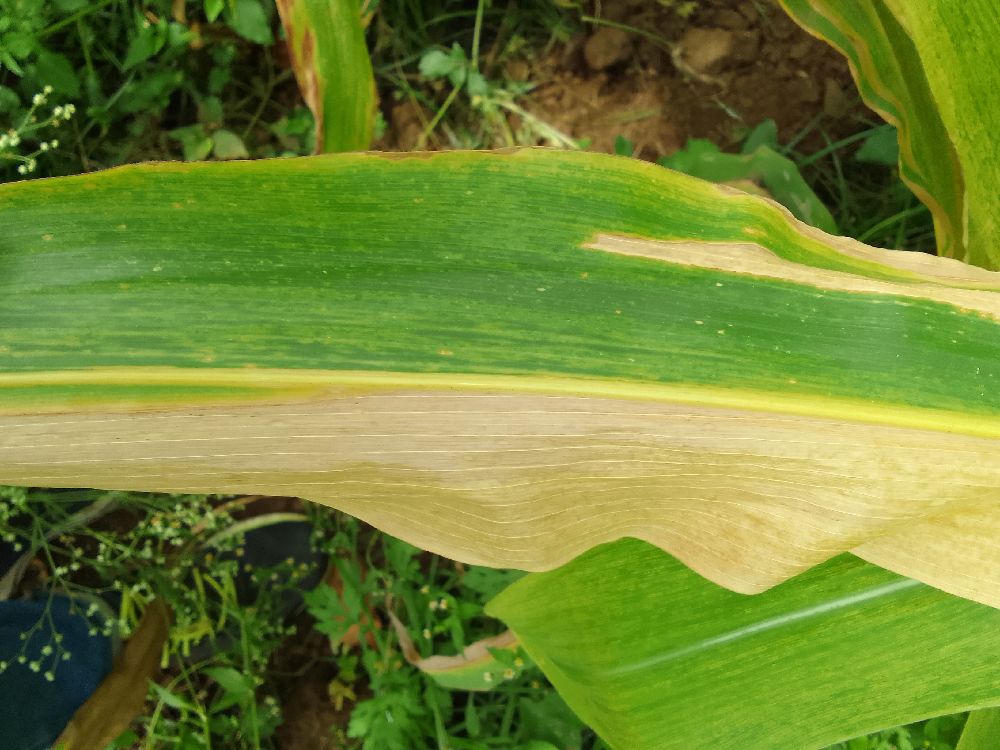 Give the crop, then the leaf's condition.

maize, maize lethal necrosis
